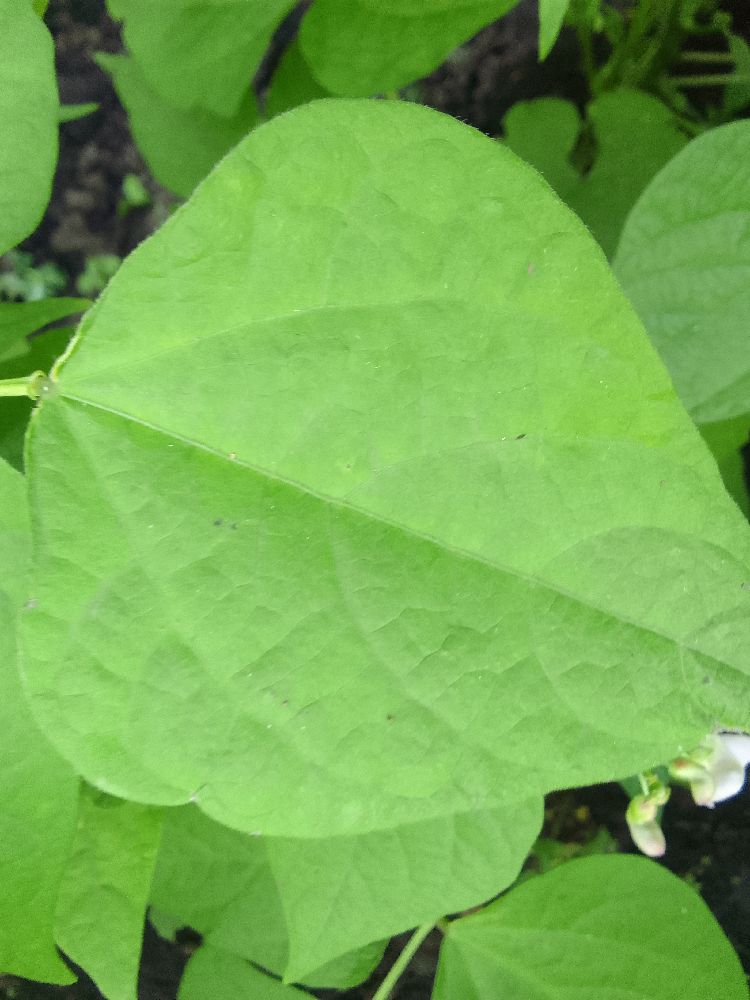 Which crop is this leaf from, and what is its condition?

common bean, healthy
